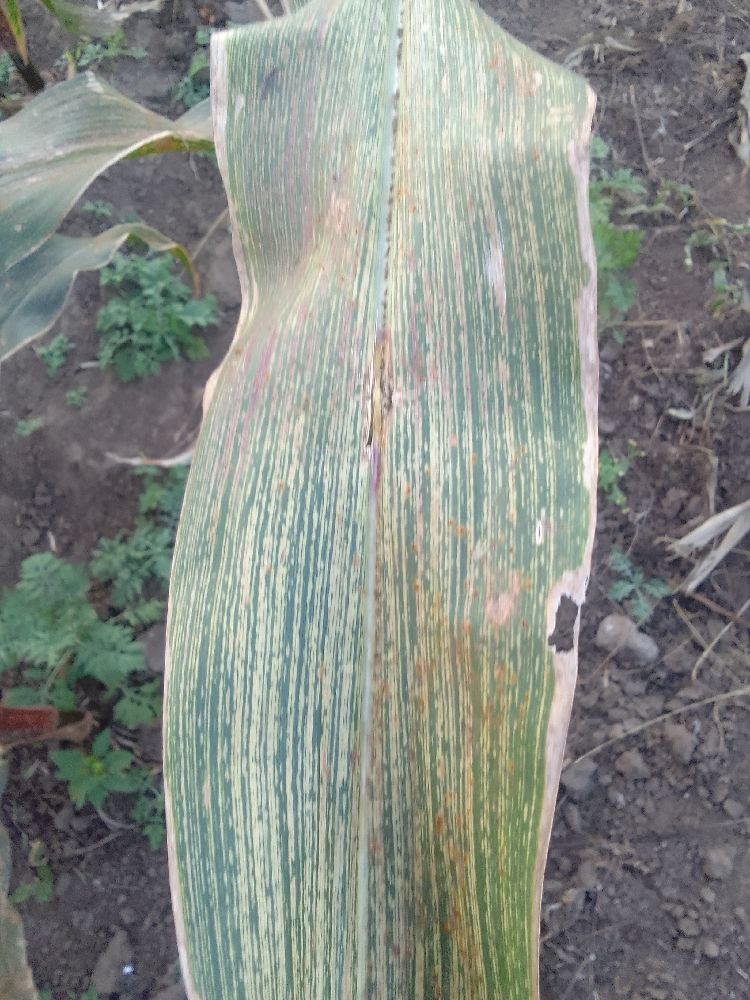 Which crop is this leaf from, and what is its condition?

maize, maize streak virus
